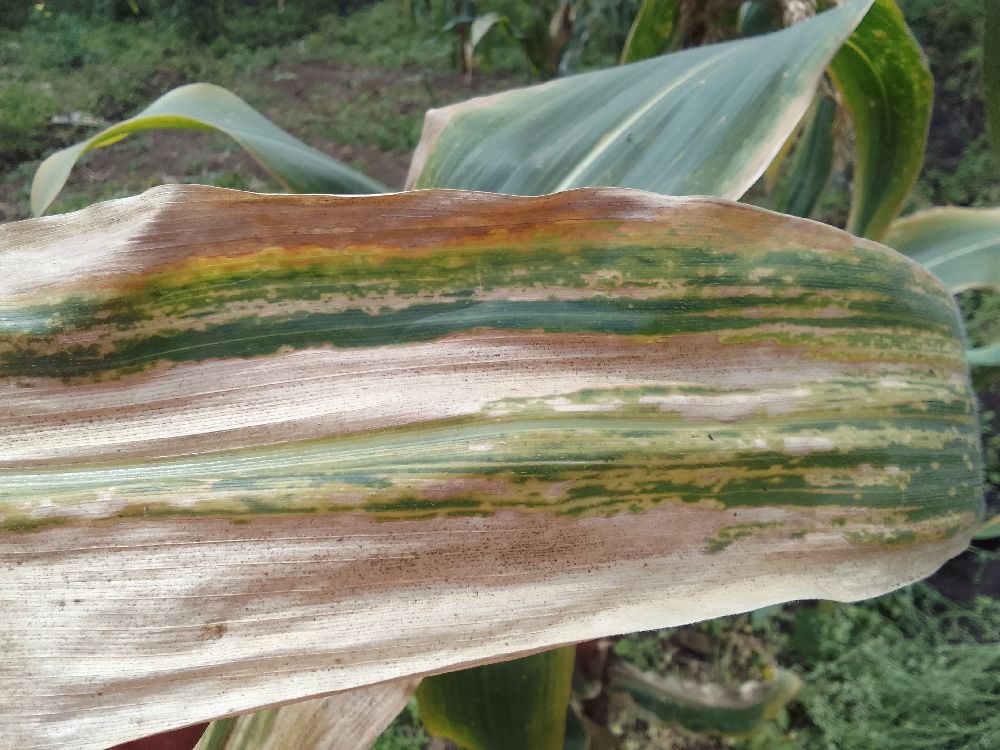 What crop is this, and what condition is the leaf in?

maize, maize lethal necrosis
